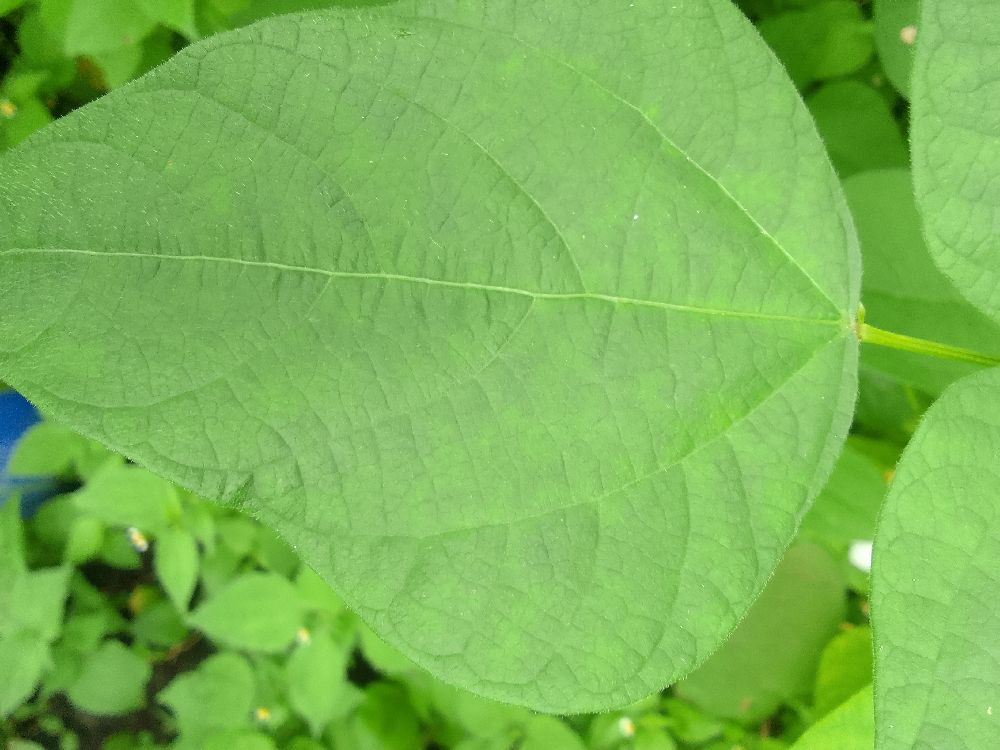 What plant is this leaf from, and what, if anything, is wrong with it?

common bean, healthy
